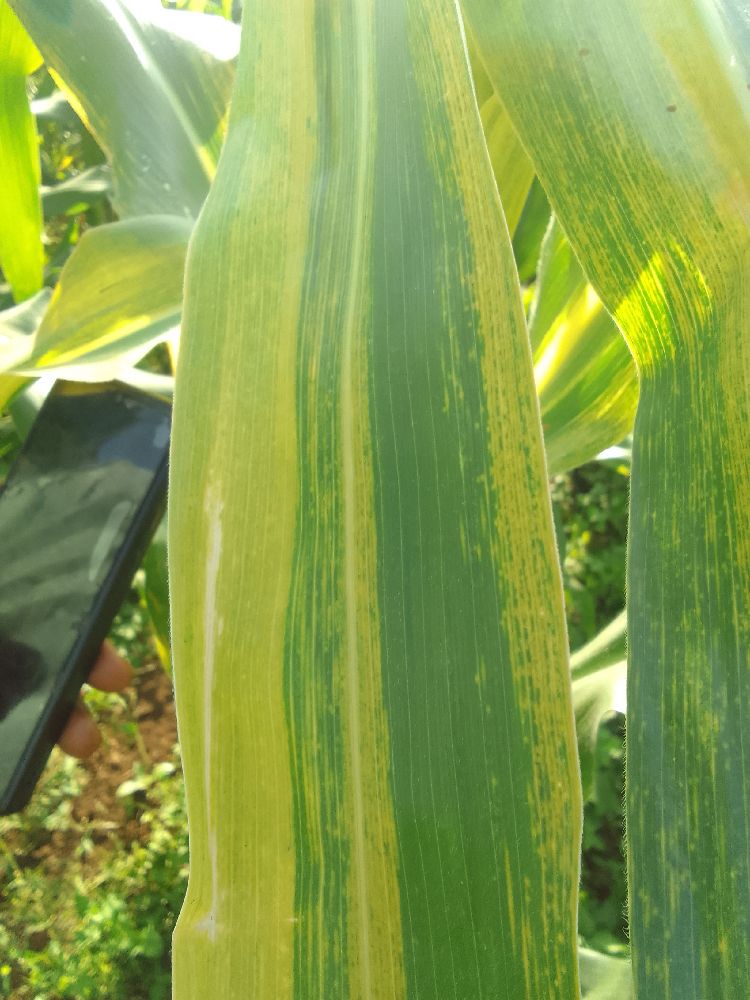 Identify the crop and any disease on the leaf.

maize, maize lethal necrosis
